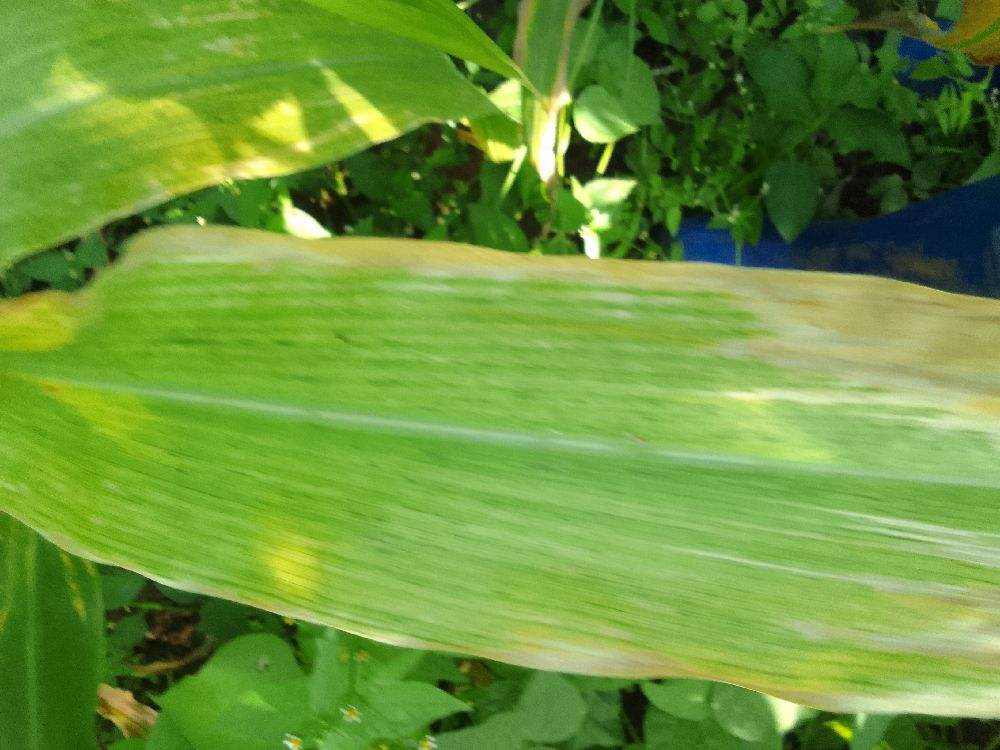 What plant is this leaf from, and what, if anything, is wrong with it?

maize, maize lethal necrosis
